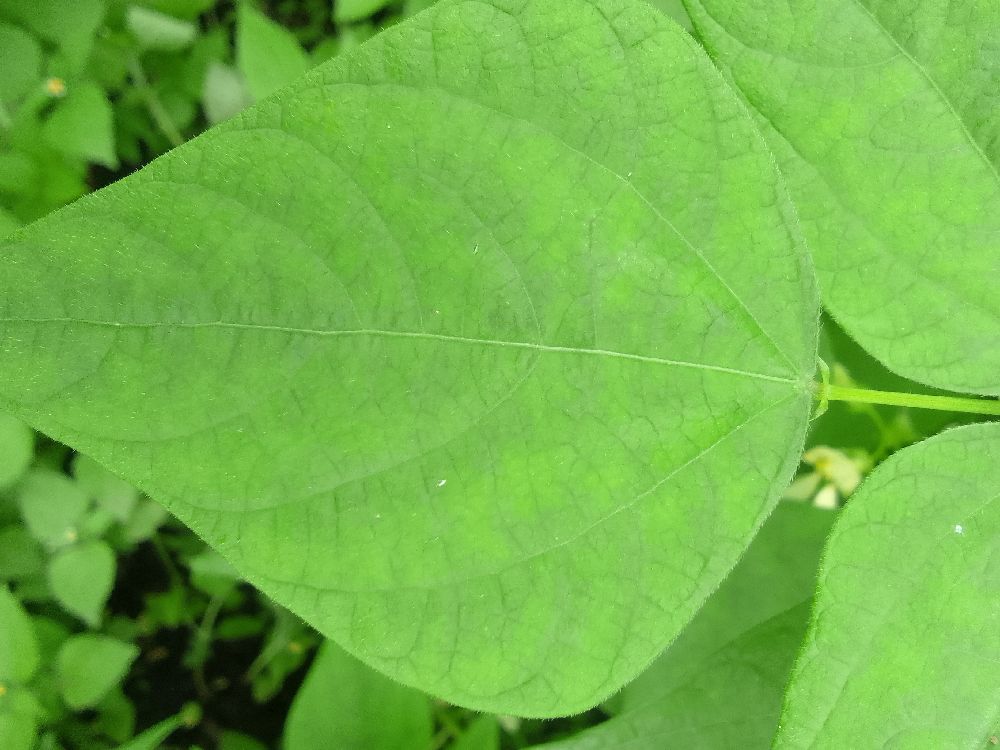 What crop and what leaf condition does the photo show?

common bean, healthy
